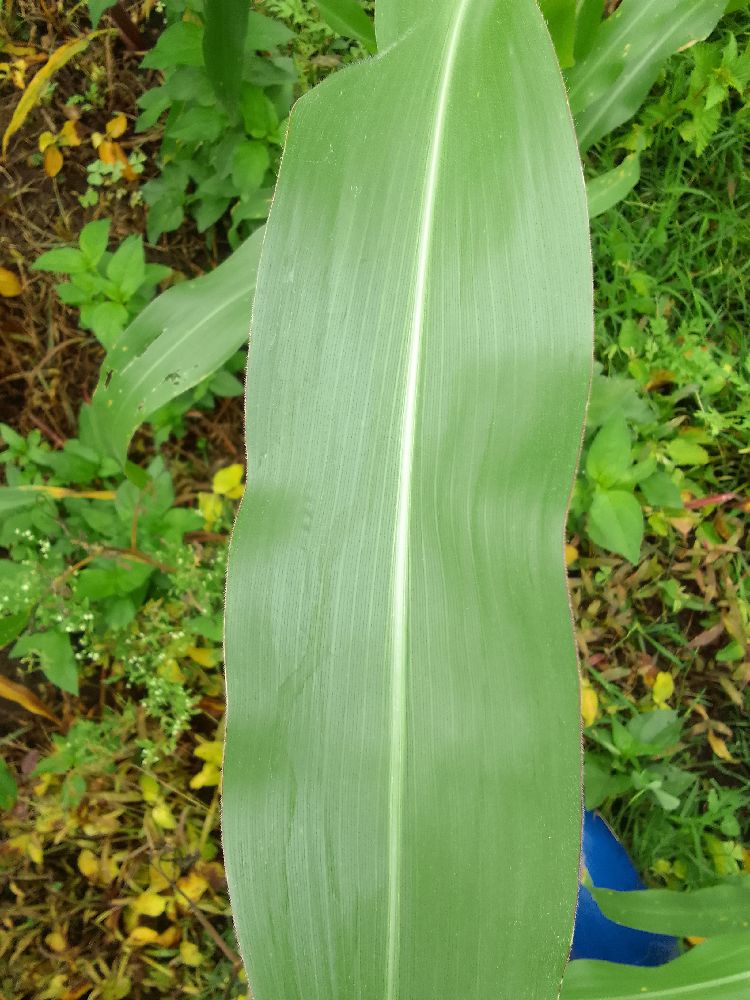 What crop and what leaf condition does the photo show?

maize, healthy
